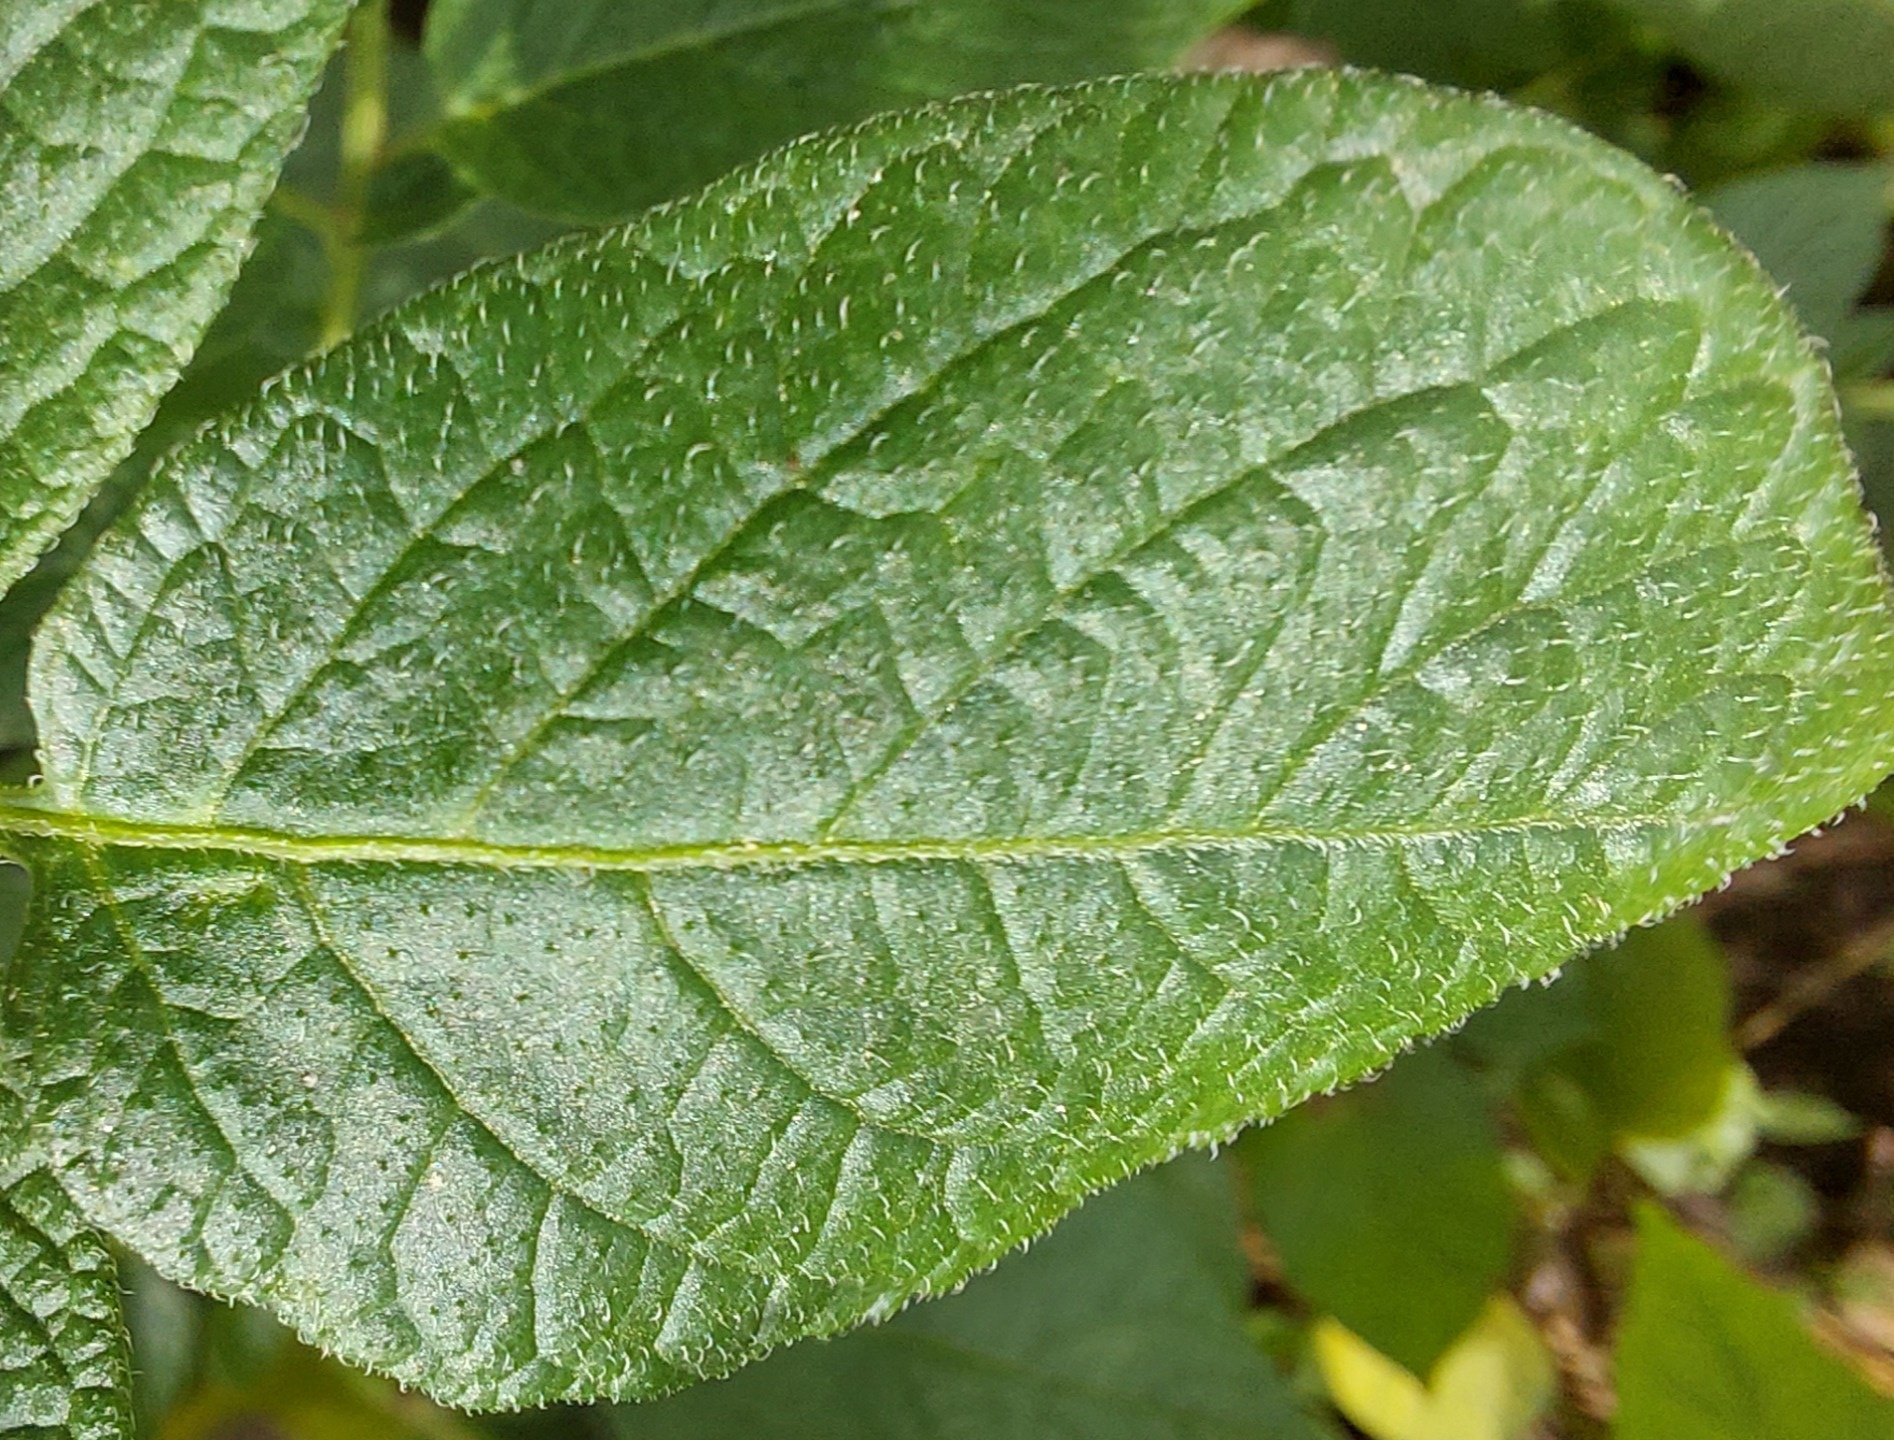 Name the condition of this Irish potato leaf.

healthy
